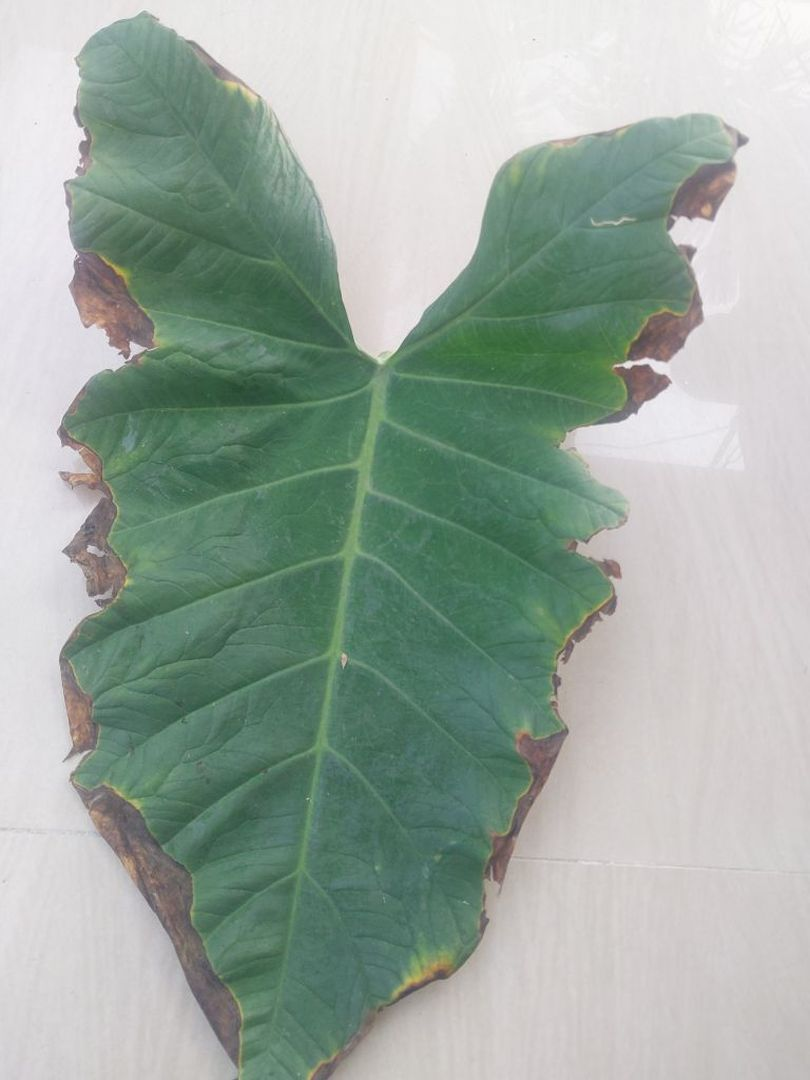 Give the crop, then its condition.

taro, leaf blight
